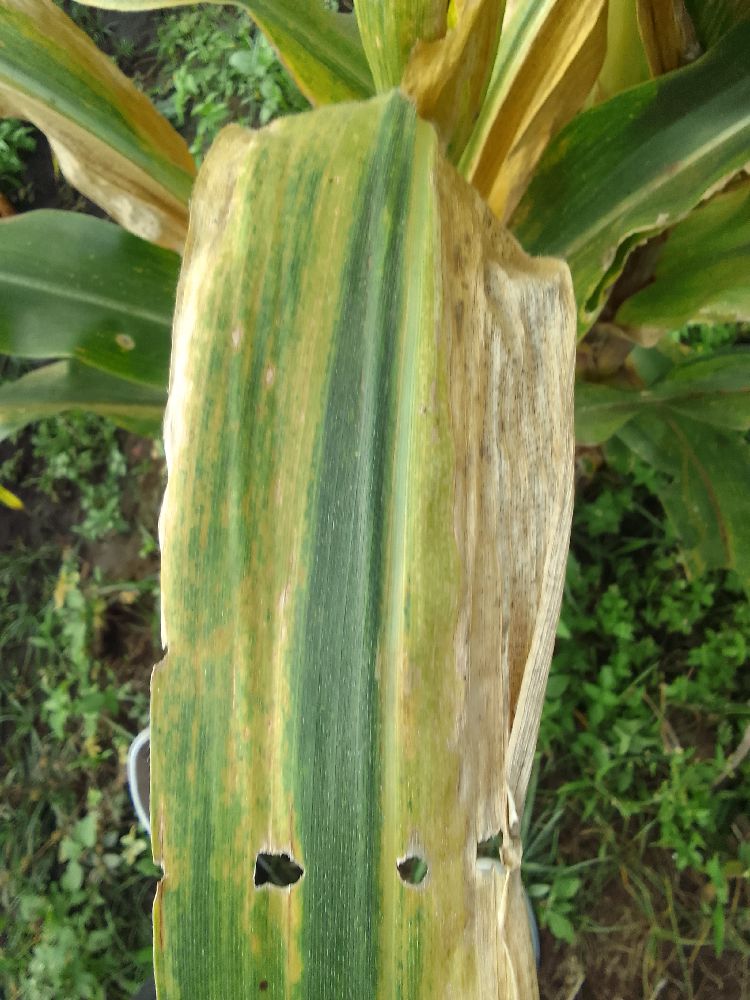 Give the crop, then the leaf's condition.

maize, maize lethal necrosis
